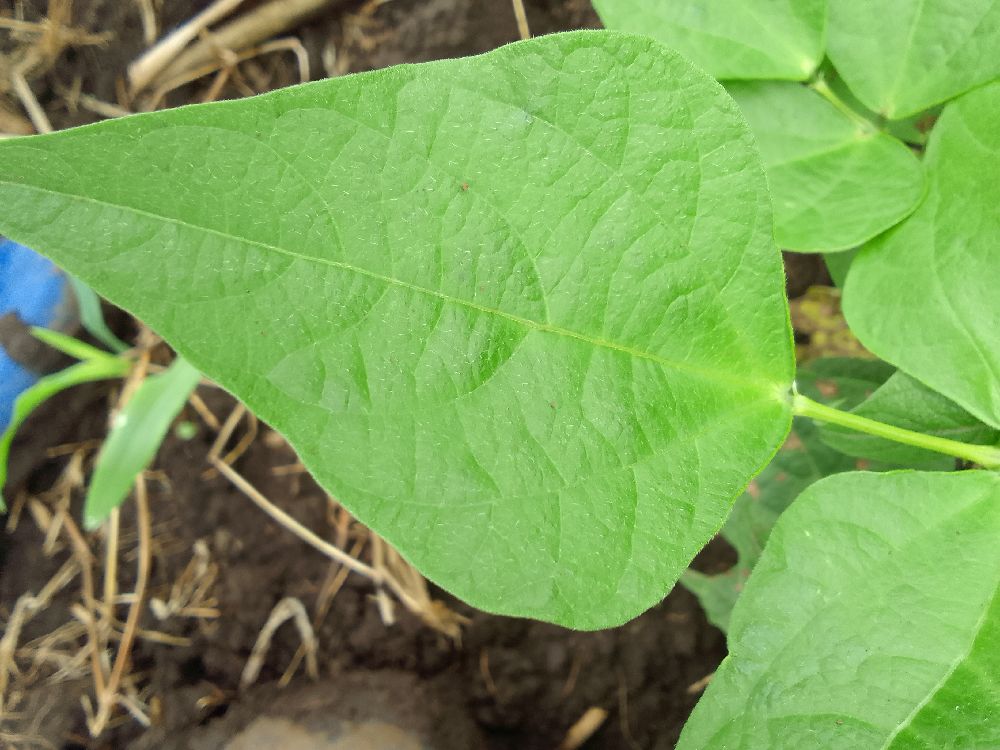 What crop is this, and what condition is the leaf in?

common bean, healthy
